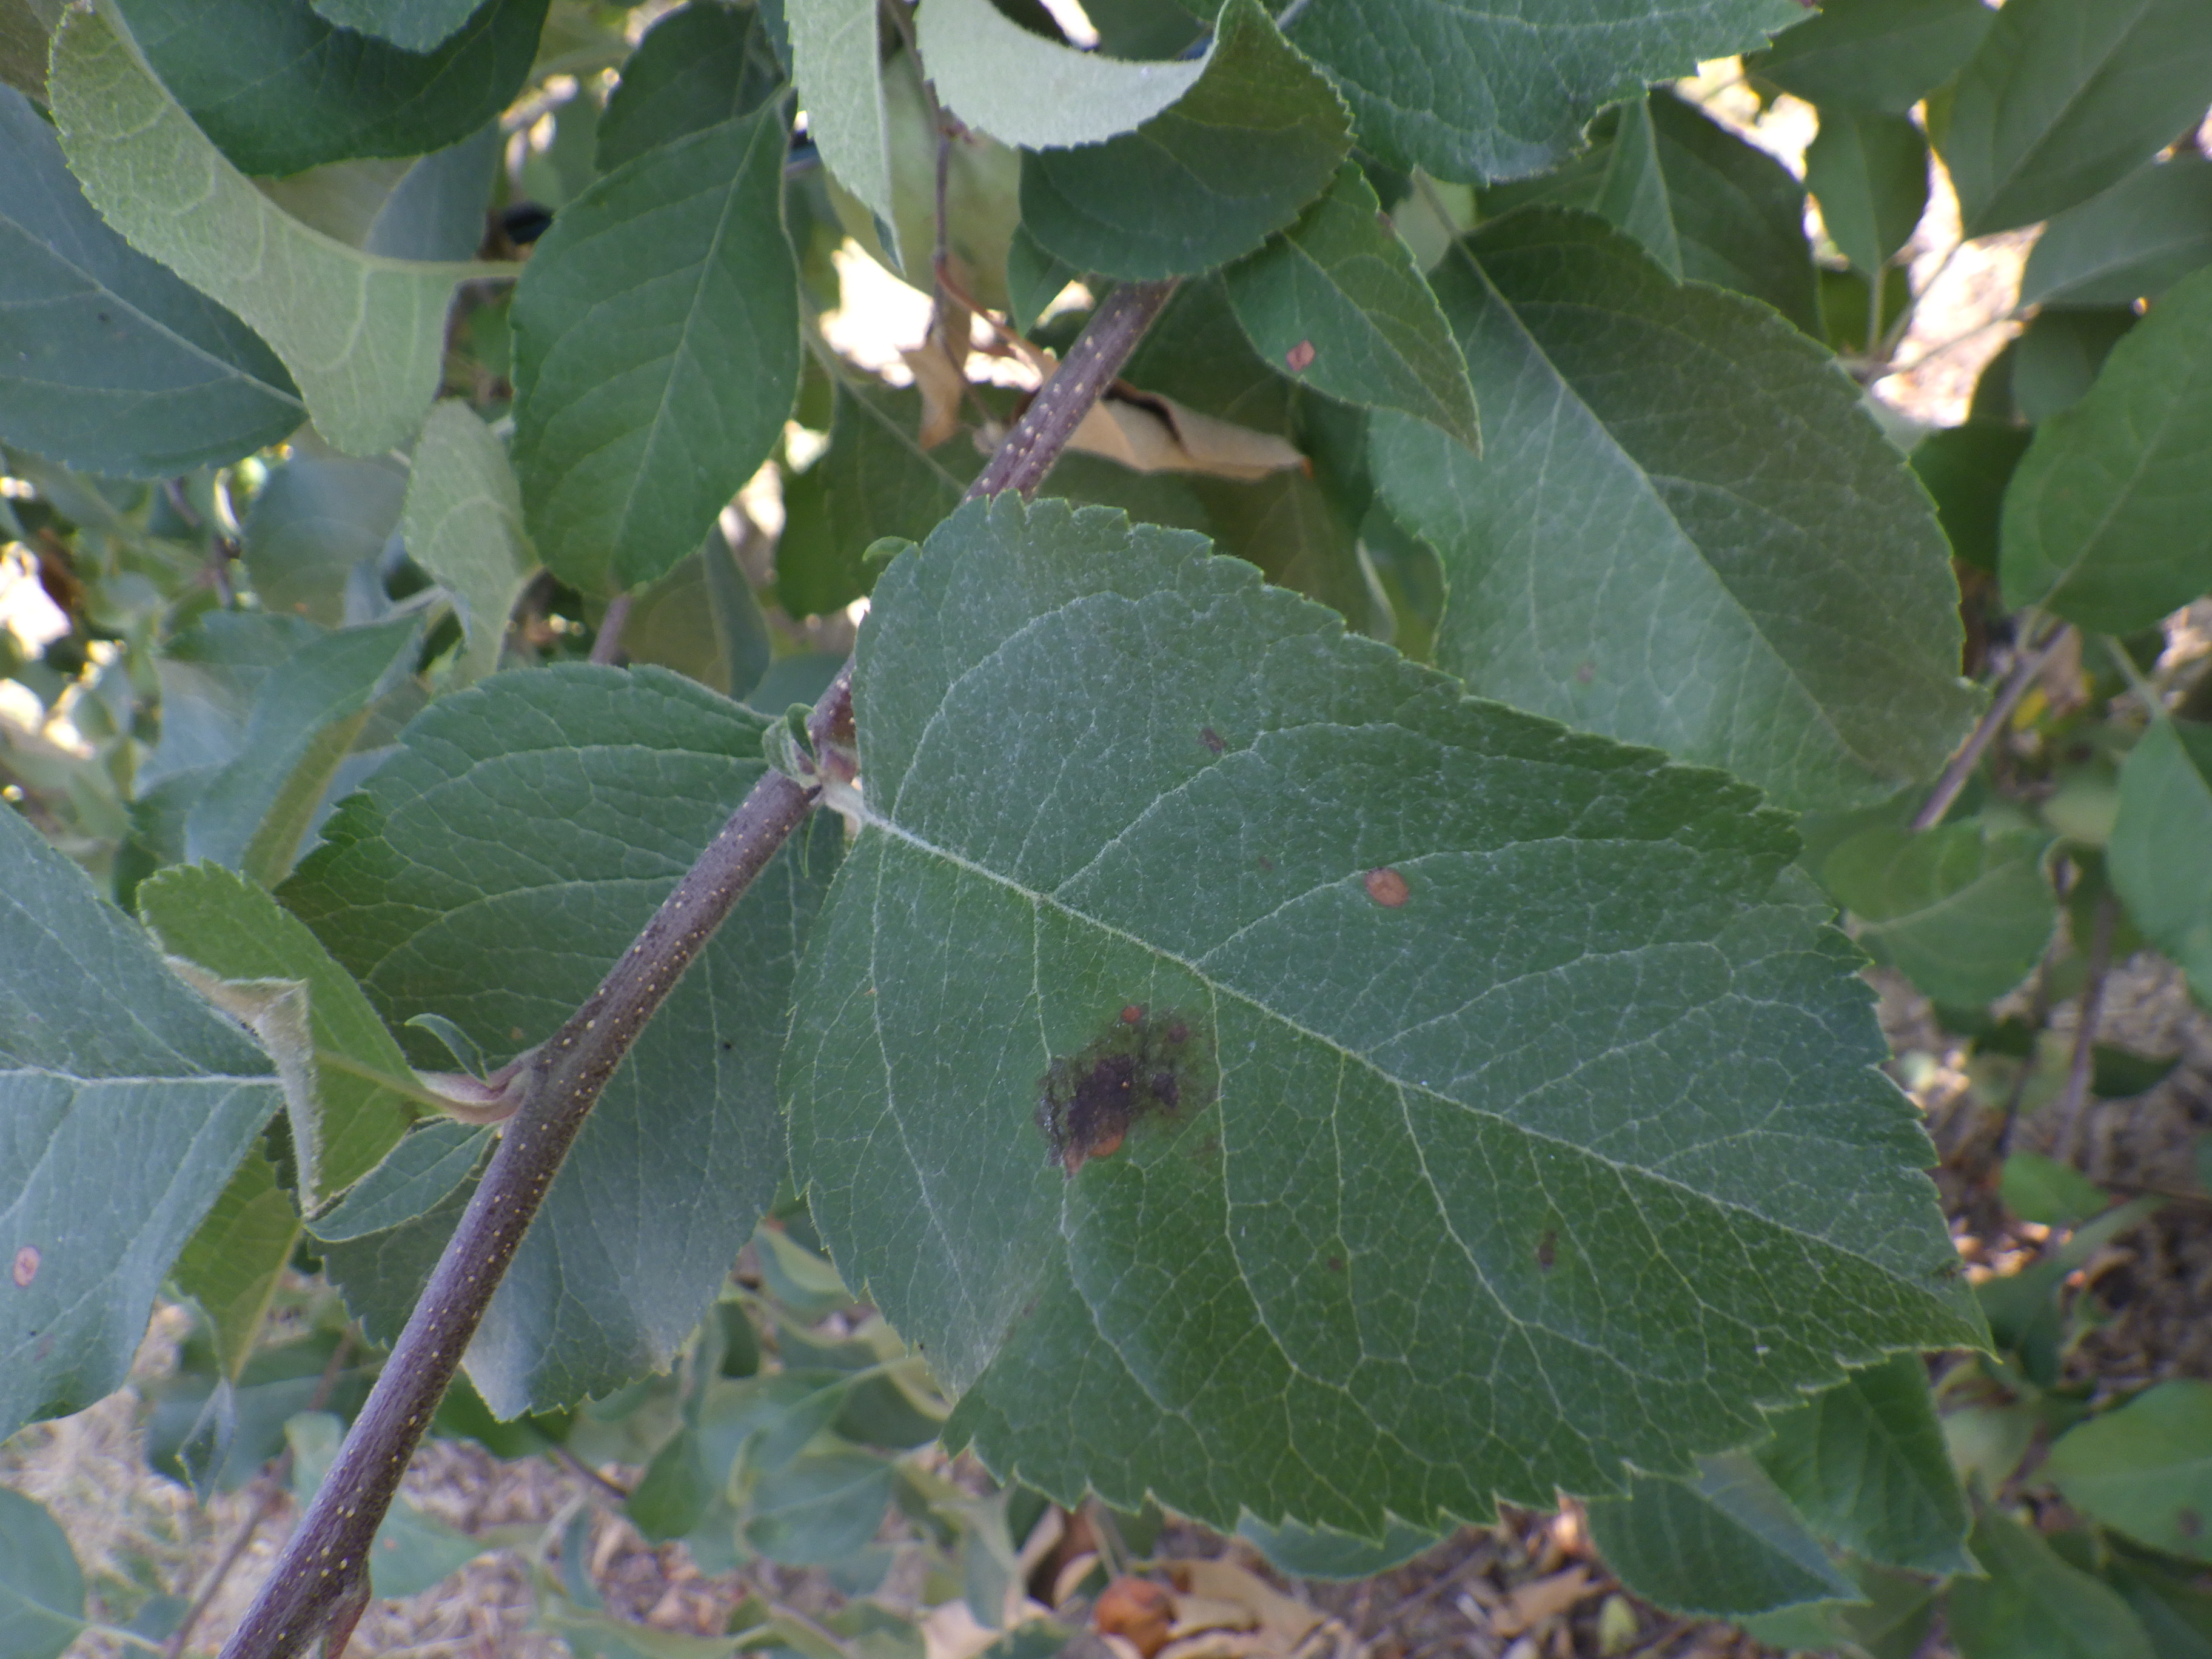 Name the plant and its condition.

apple, alternaria, scab
